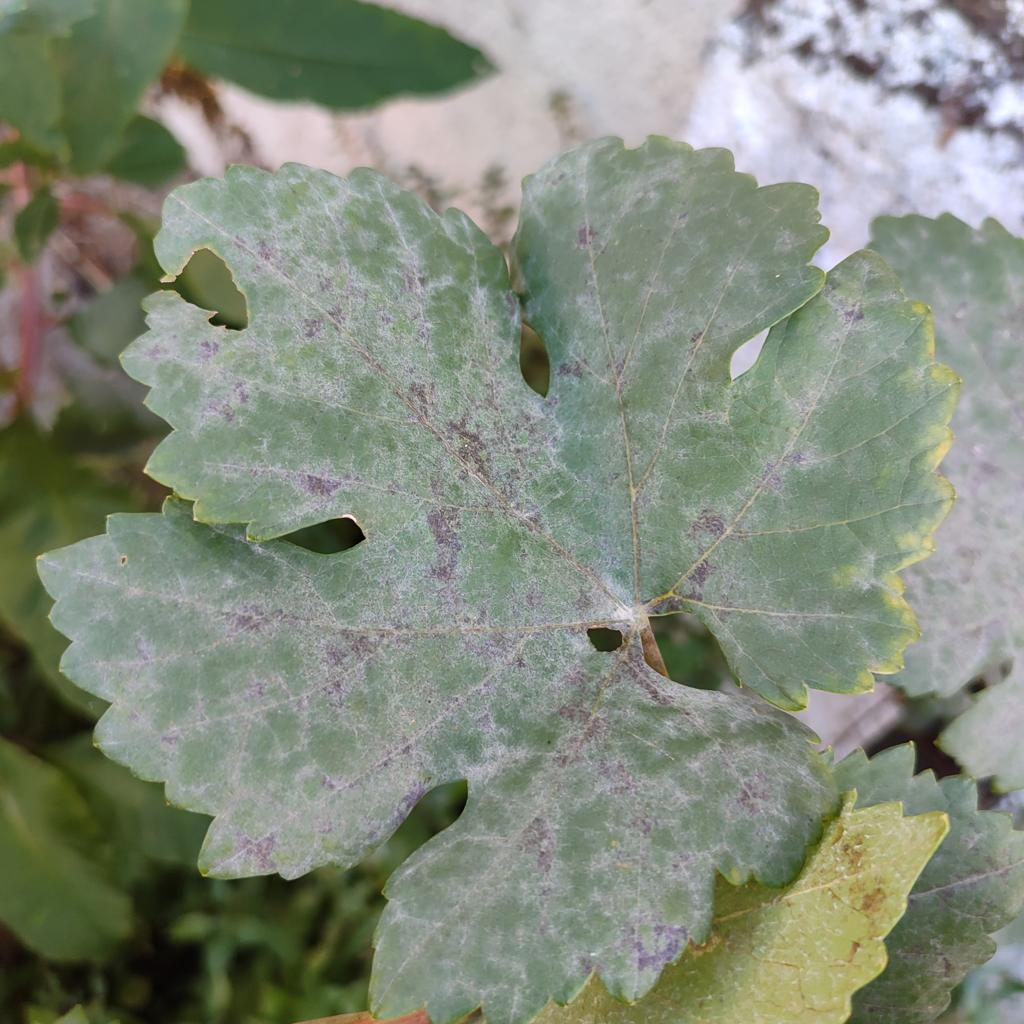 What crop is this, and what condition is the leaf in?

grapevine, powdery mildew
